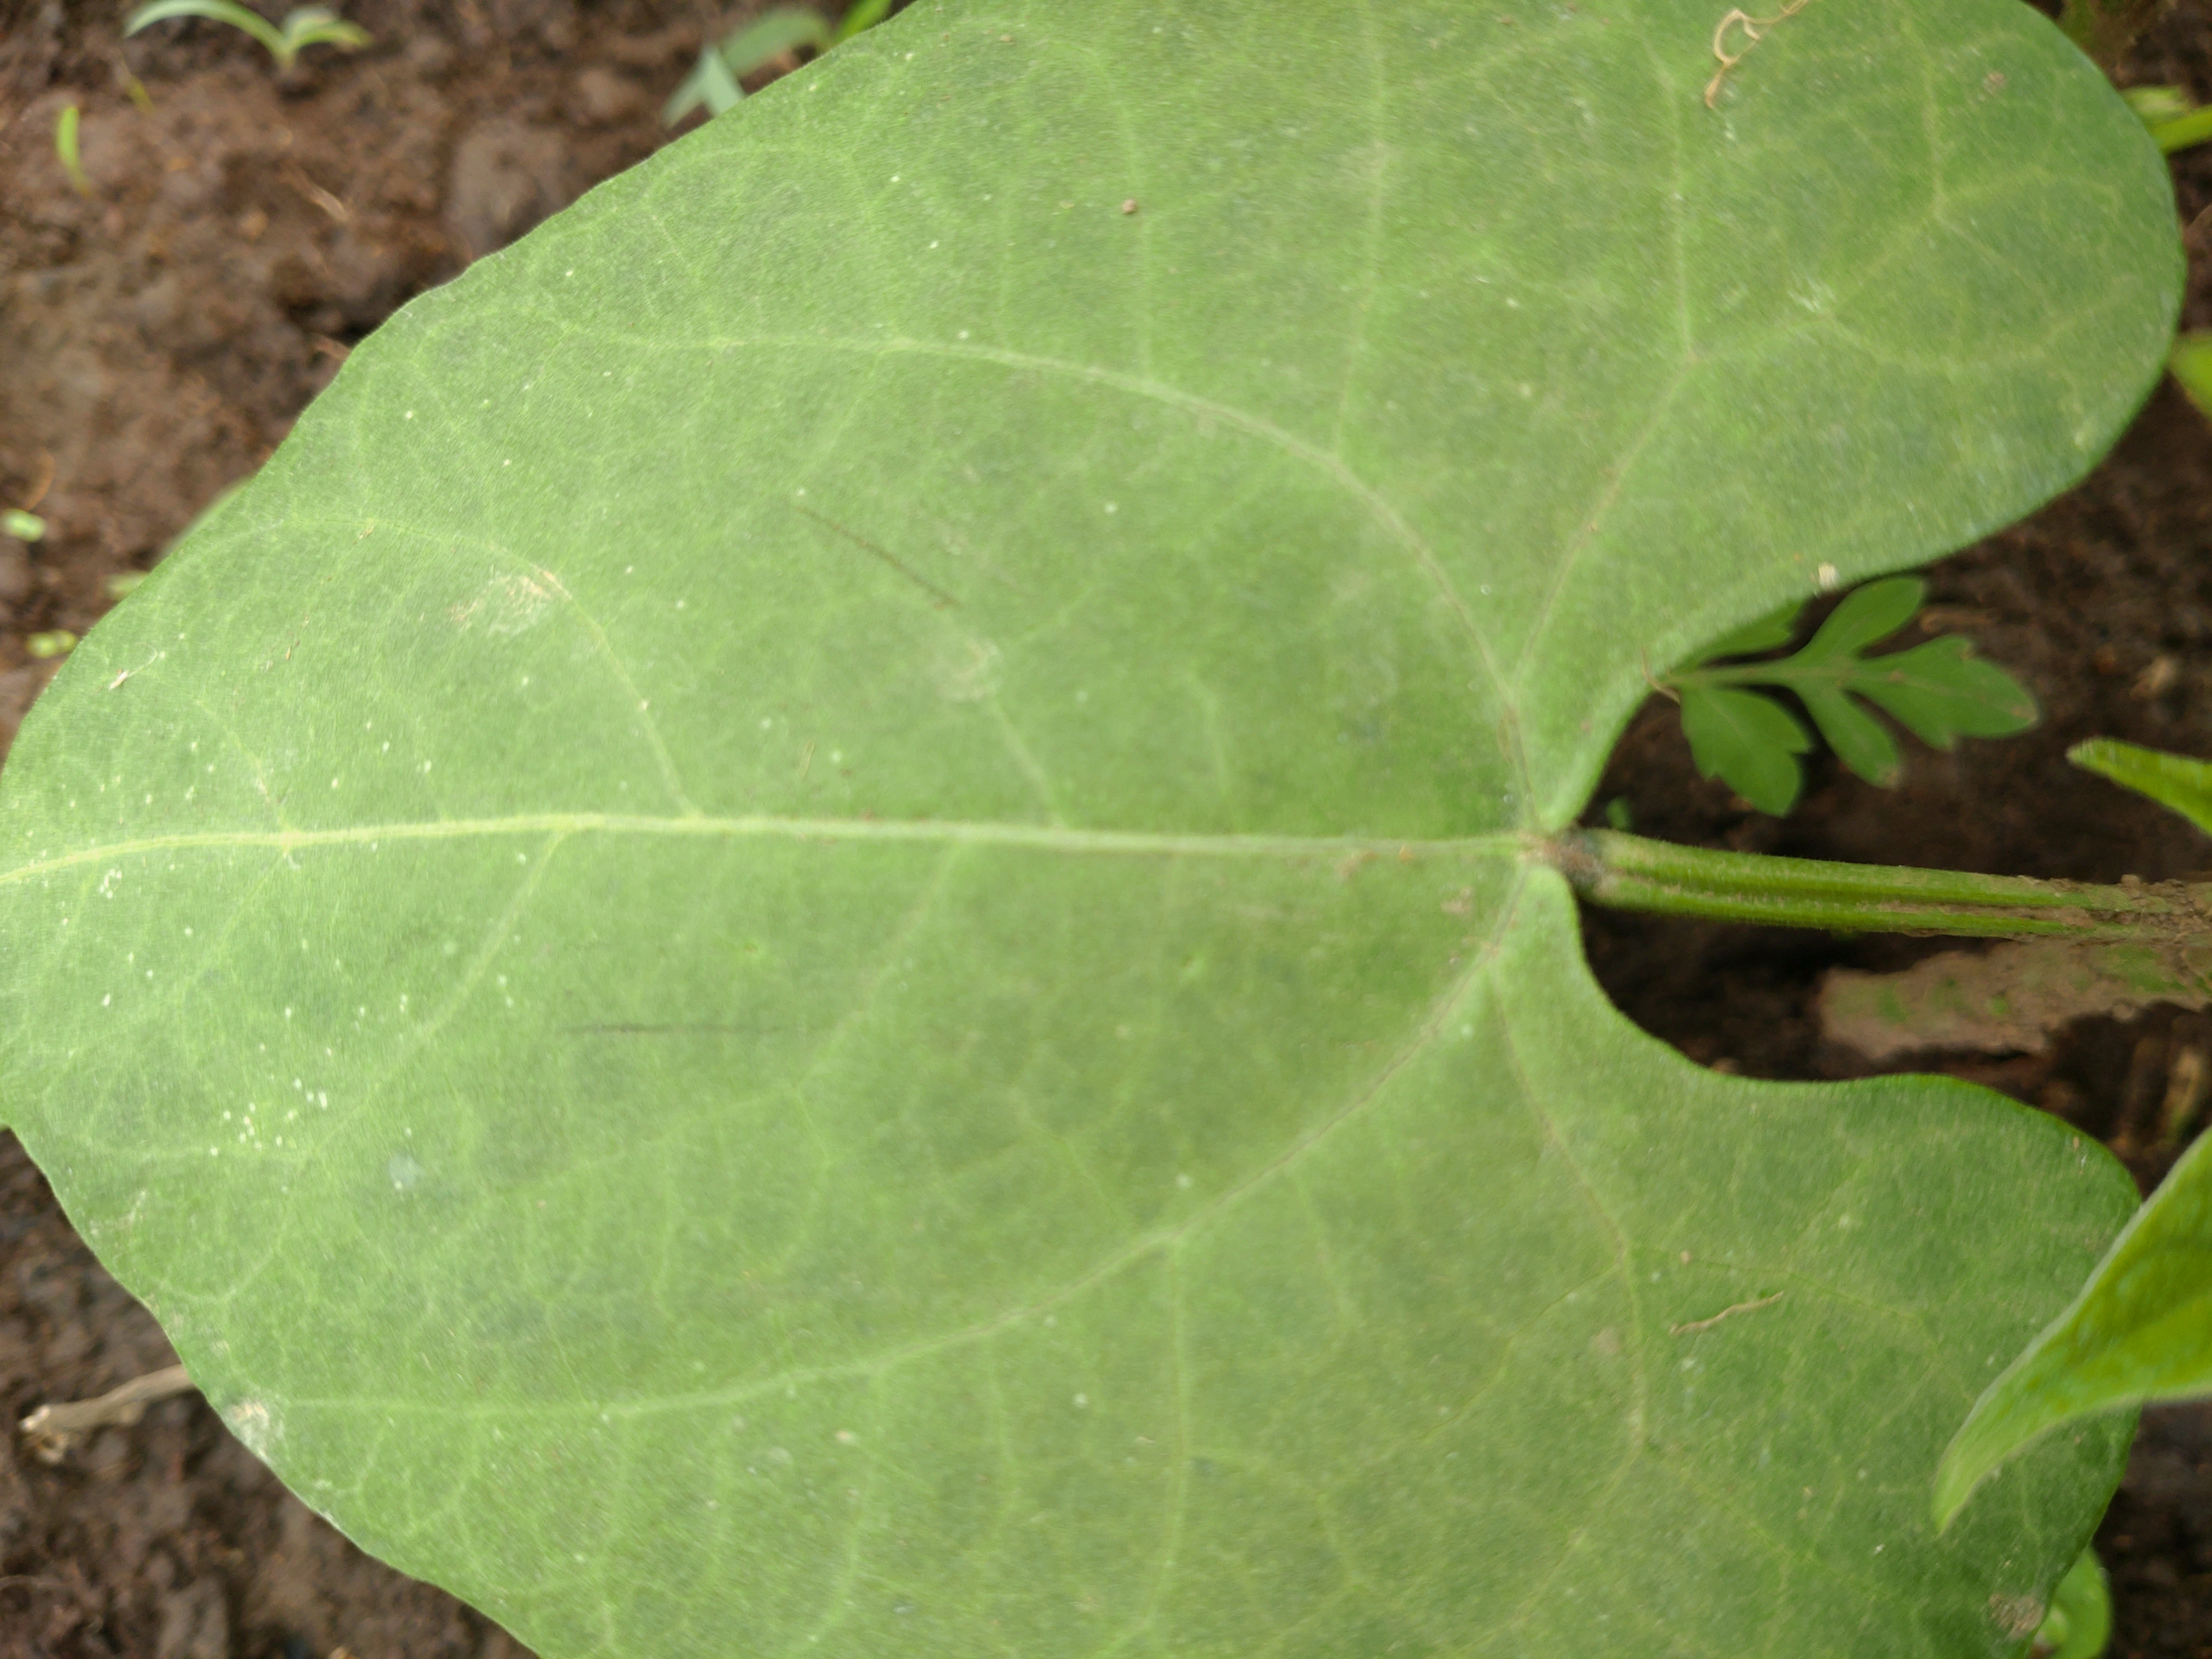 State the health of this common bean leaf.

healthy
